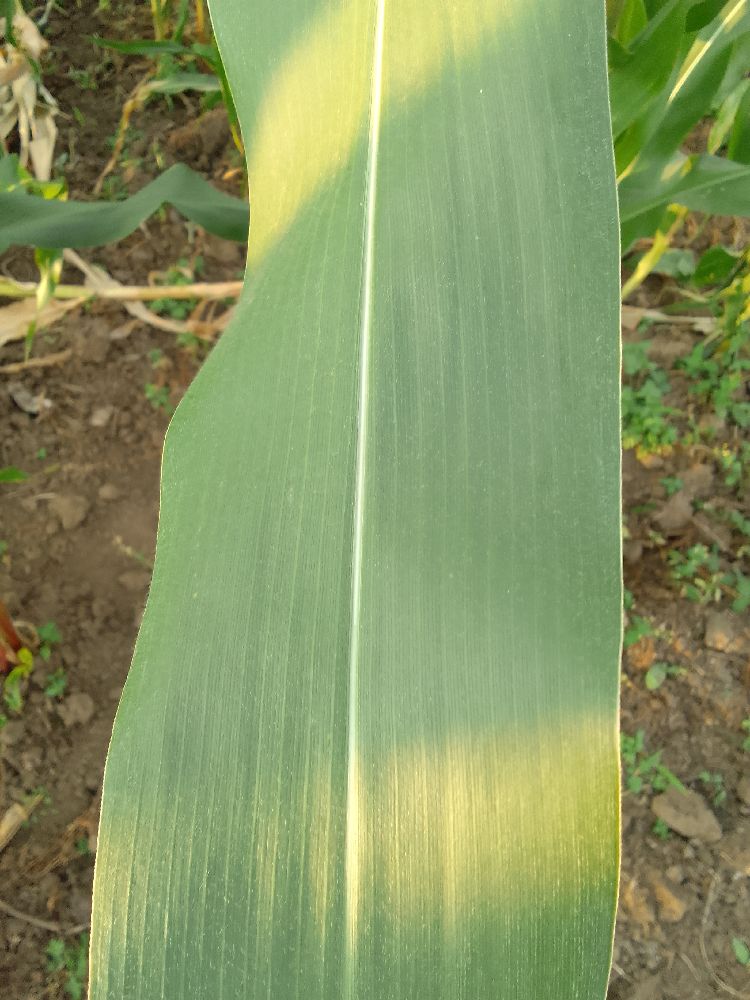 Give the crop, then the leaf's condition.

maize, healthy
